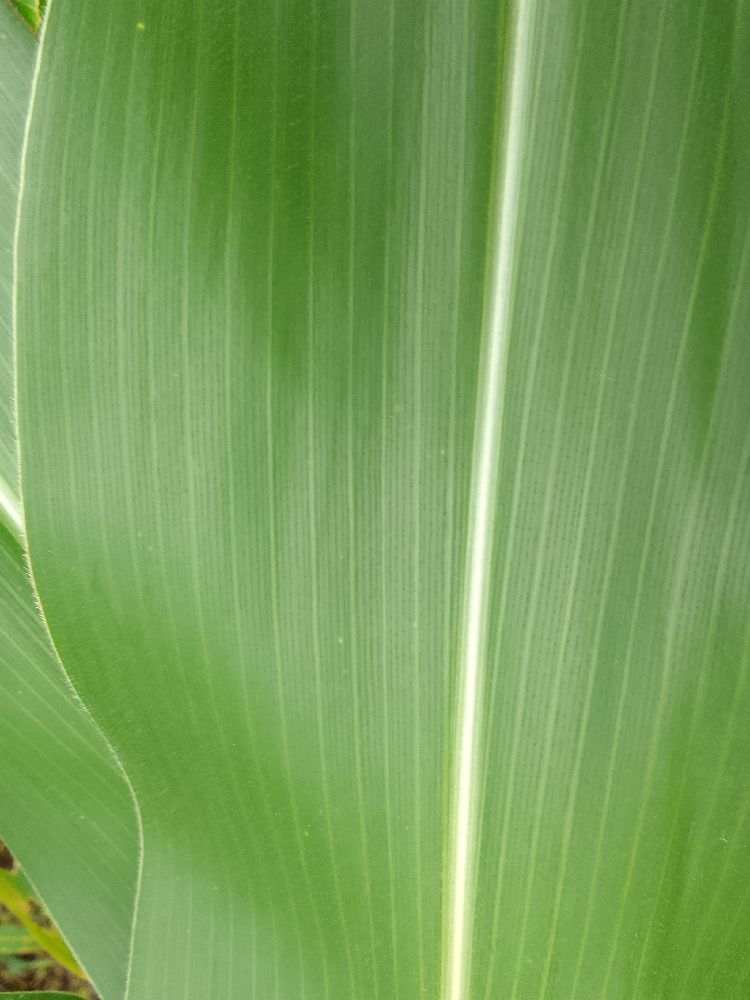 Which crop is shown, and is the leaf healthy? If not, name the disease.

maize, healthy
